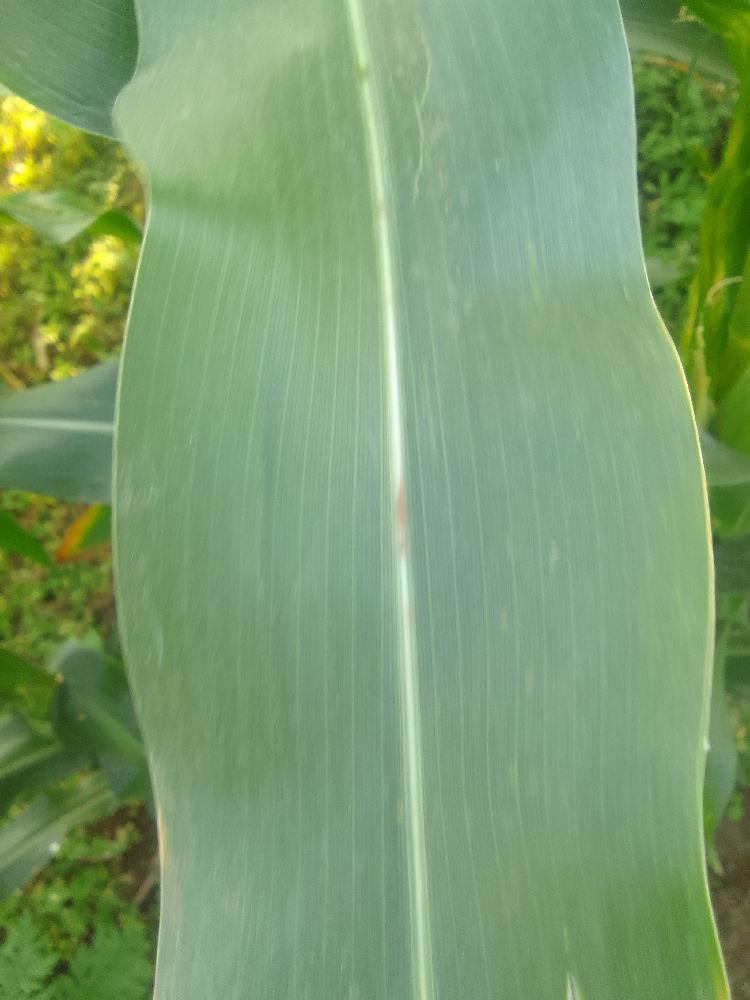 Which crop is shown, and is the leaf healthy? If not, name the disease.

maize, healthy
